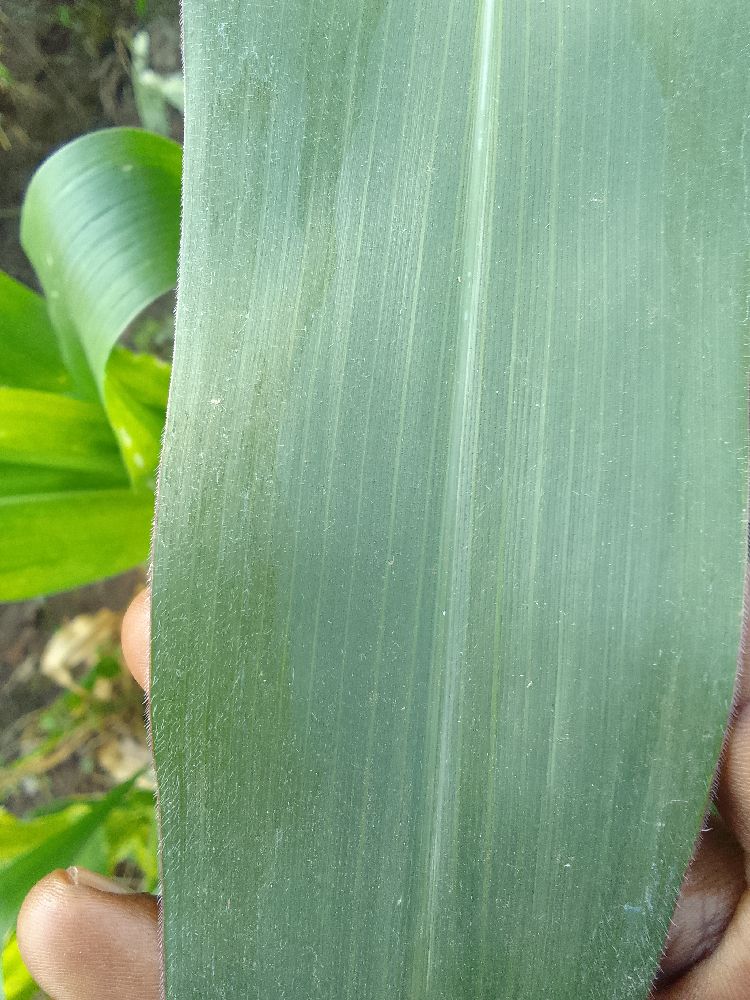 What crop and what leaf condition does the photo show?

maize, healthy
